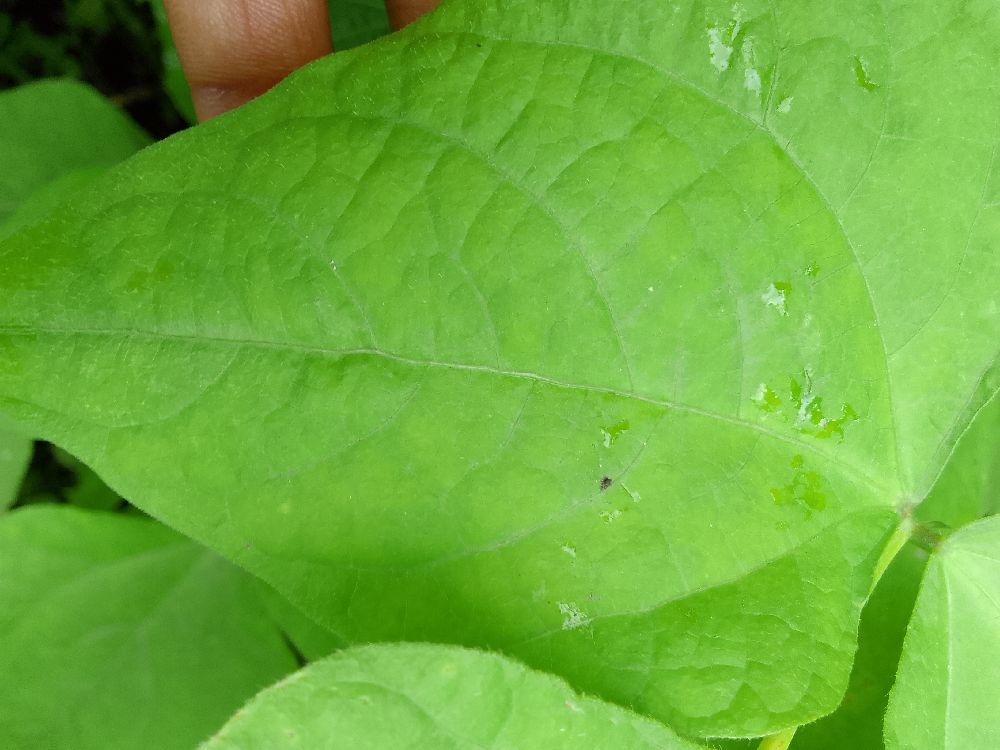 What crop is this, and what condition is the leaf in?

common bean, healthy
